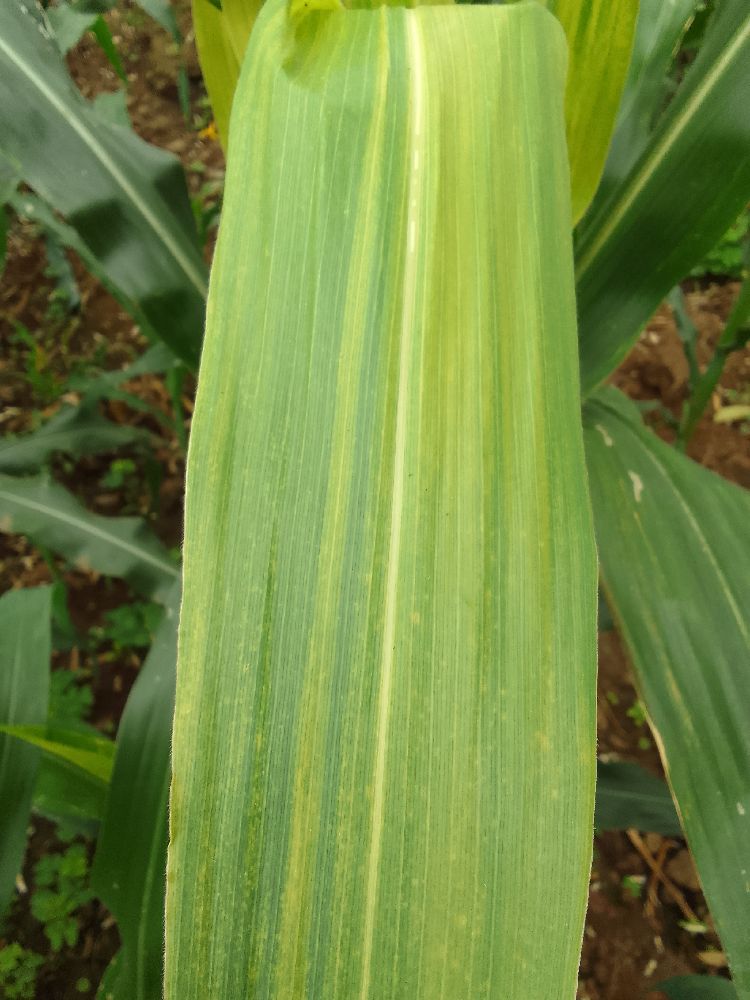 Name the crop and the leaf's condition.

maize, maize lethal necrosis
